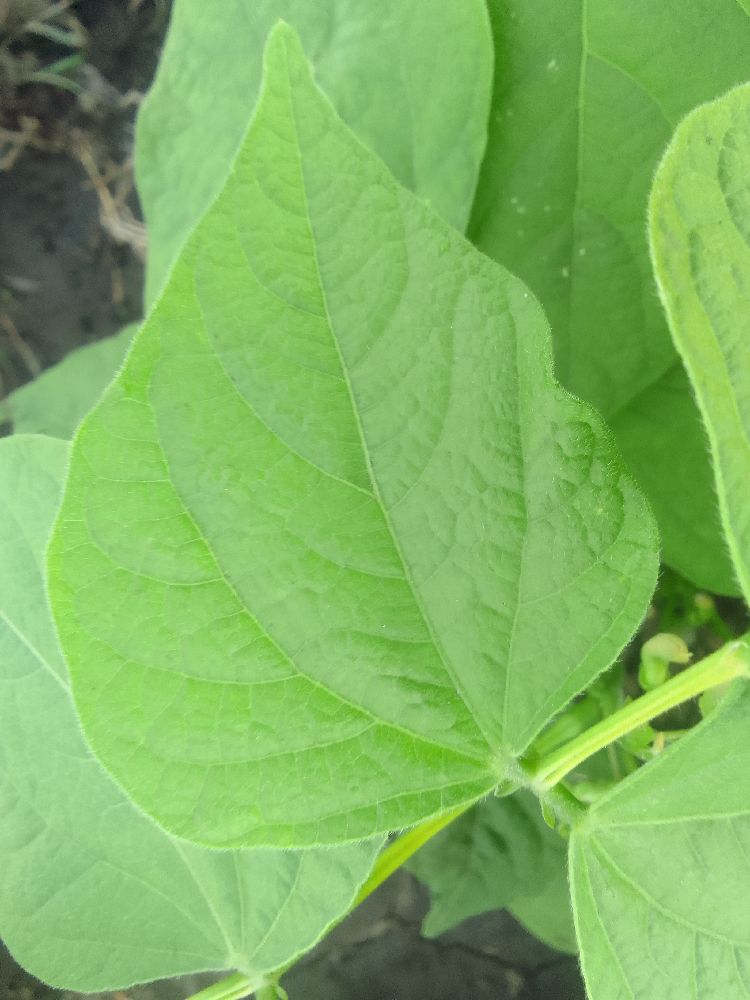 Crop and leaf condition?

common bean, healthy
